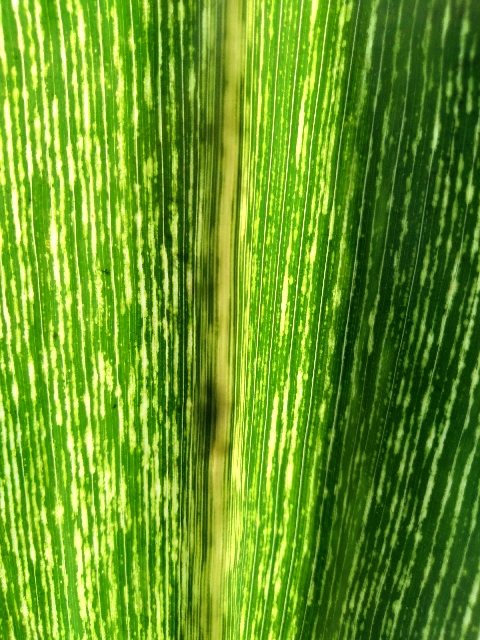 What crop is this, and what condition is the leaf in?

maize, maize streak virus
